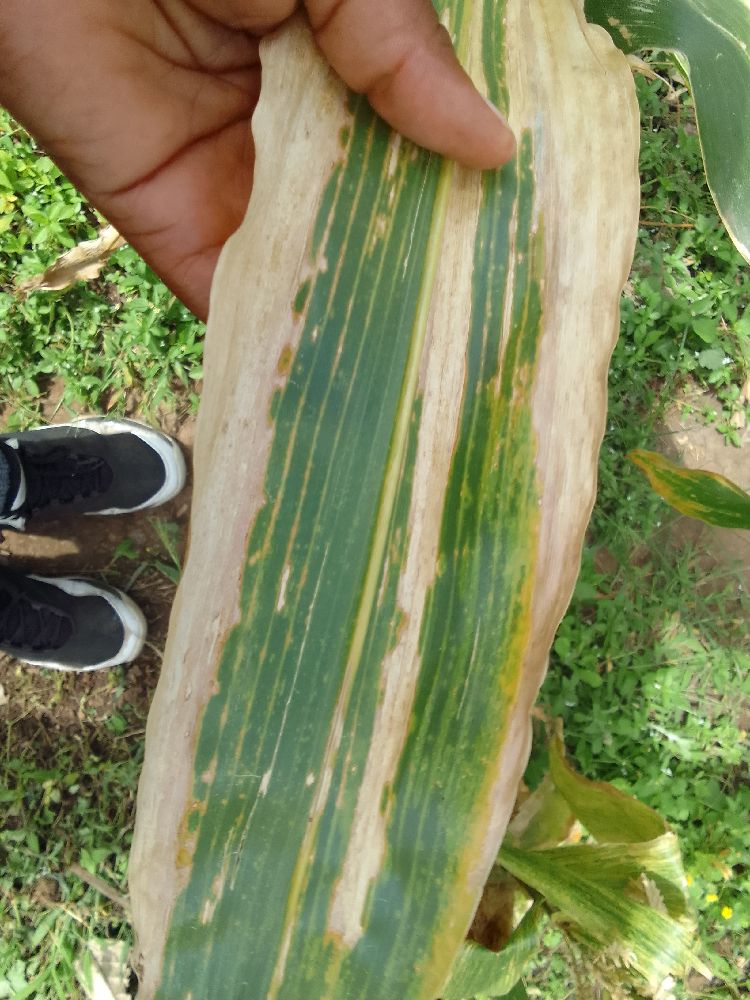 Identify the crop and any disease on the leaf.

maize, maize lethal necrosis
